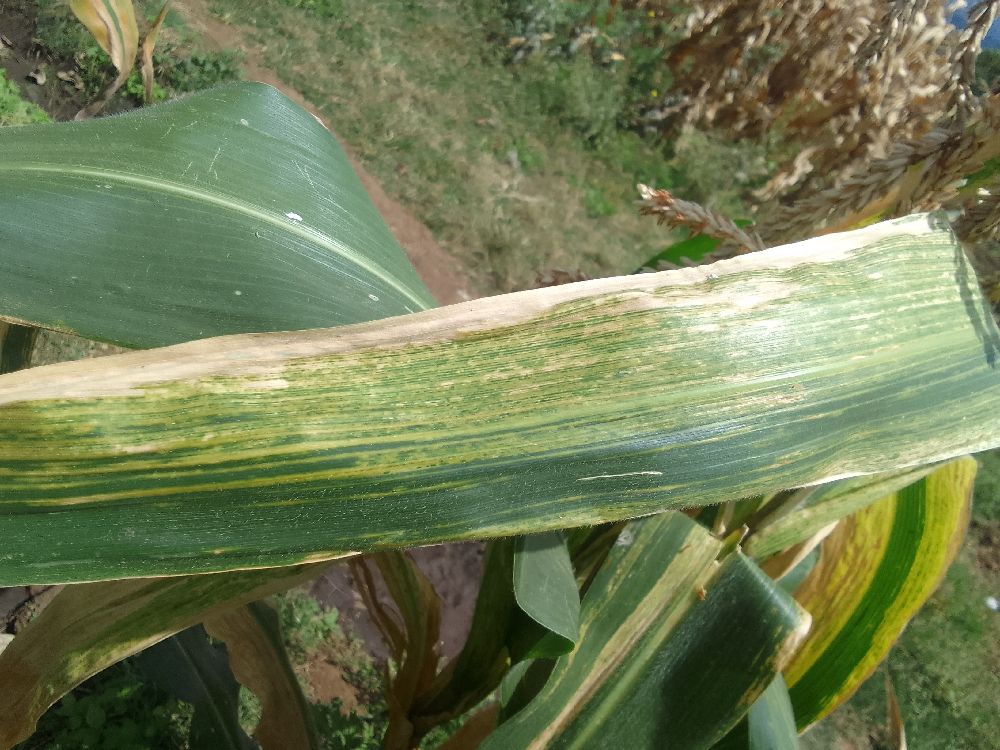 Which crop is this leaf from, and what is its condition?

maize, maize lethal necrosis
